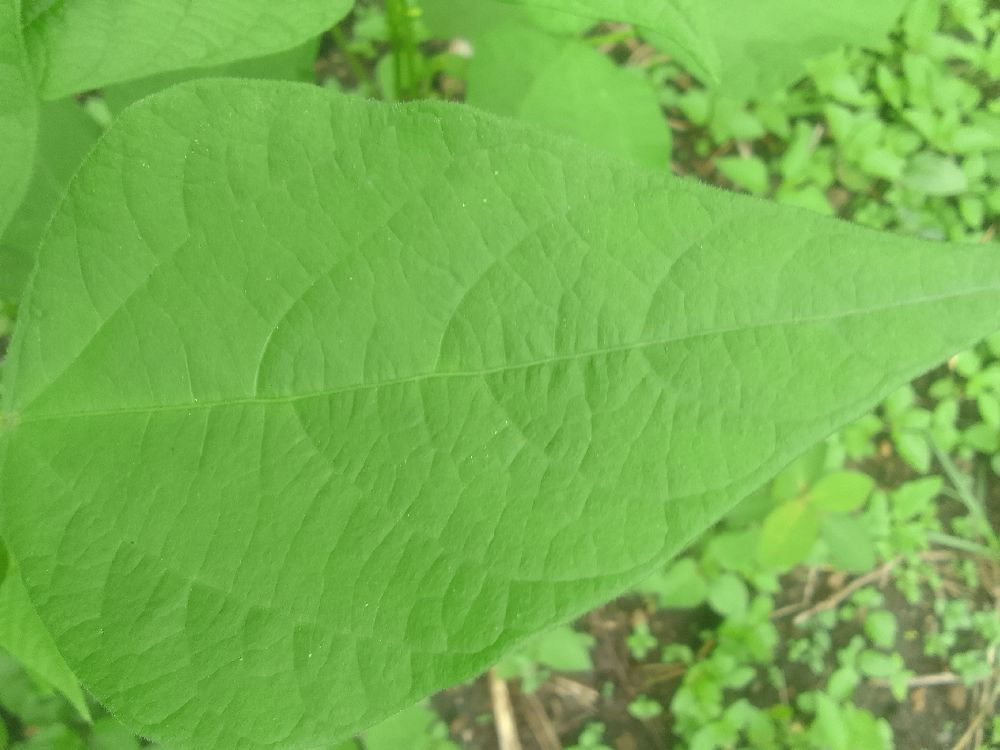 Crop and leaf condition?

common bean, healthy
